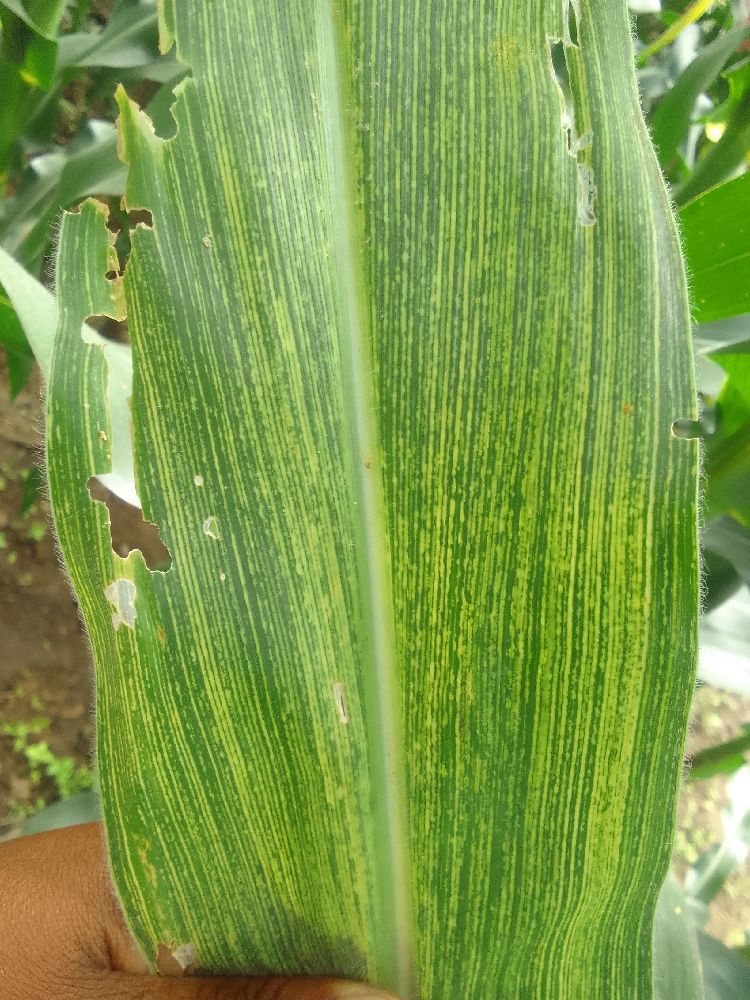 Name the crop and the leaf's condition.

maize, maize streak virus
